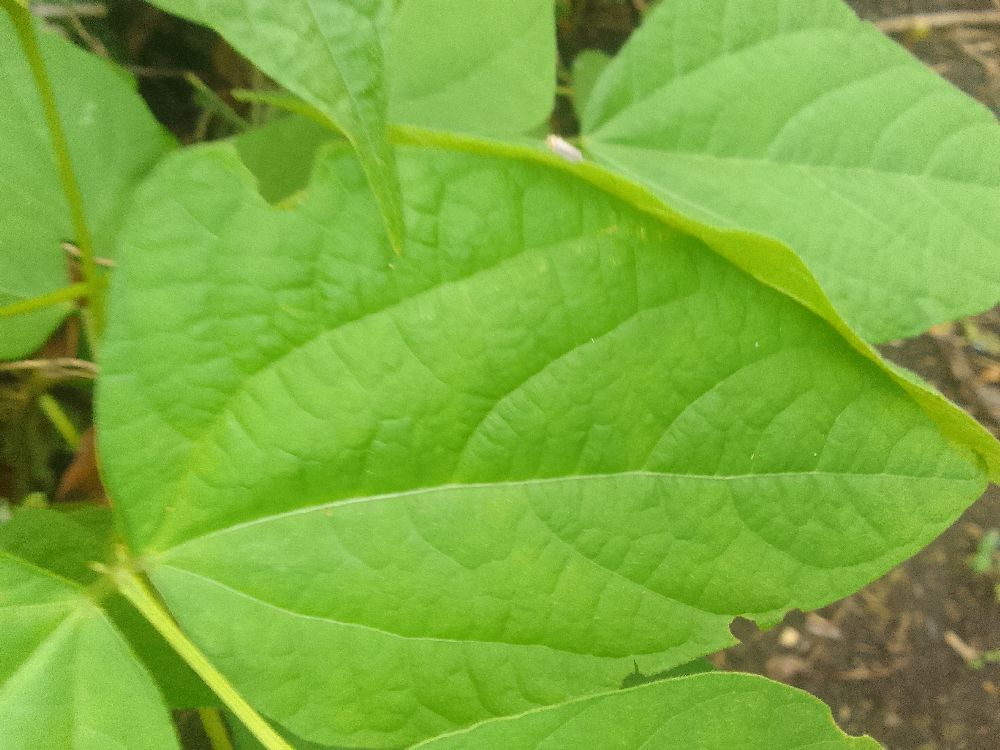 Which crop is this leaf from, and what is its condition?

common bean, healthy
